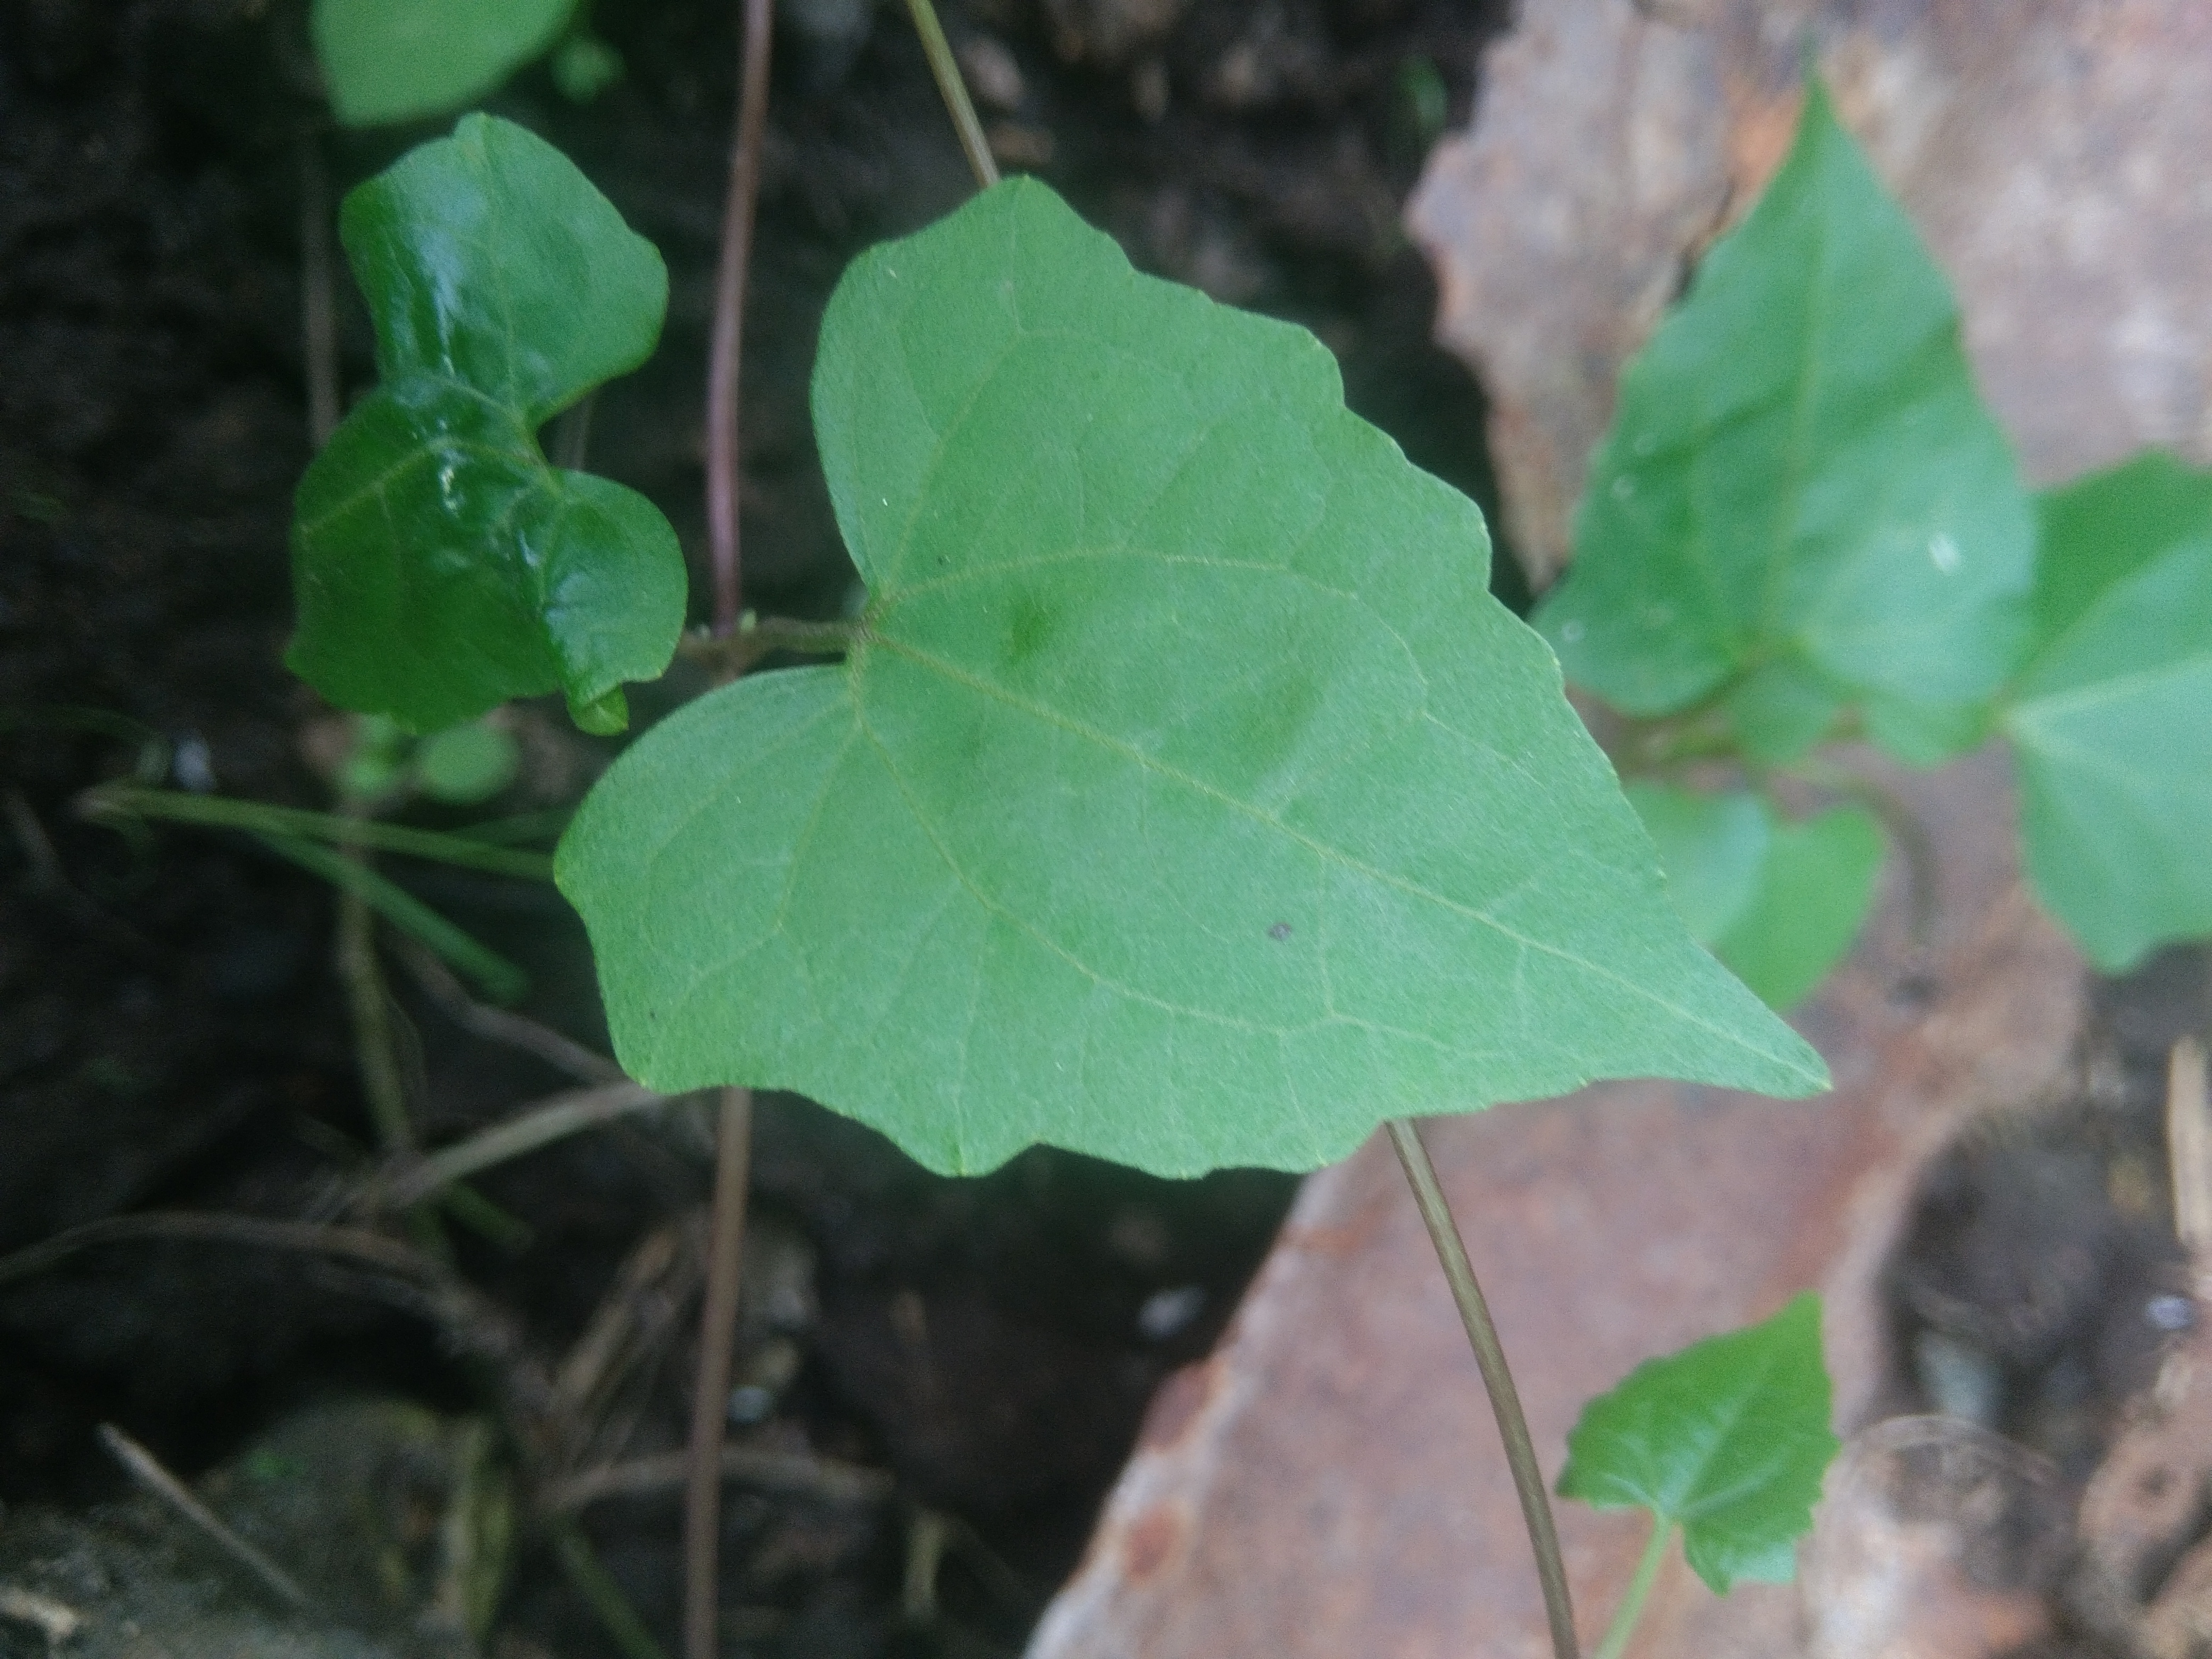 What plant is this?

bitter vine
